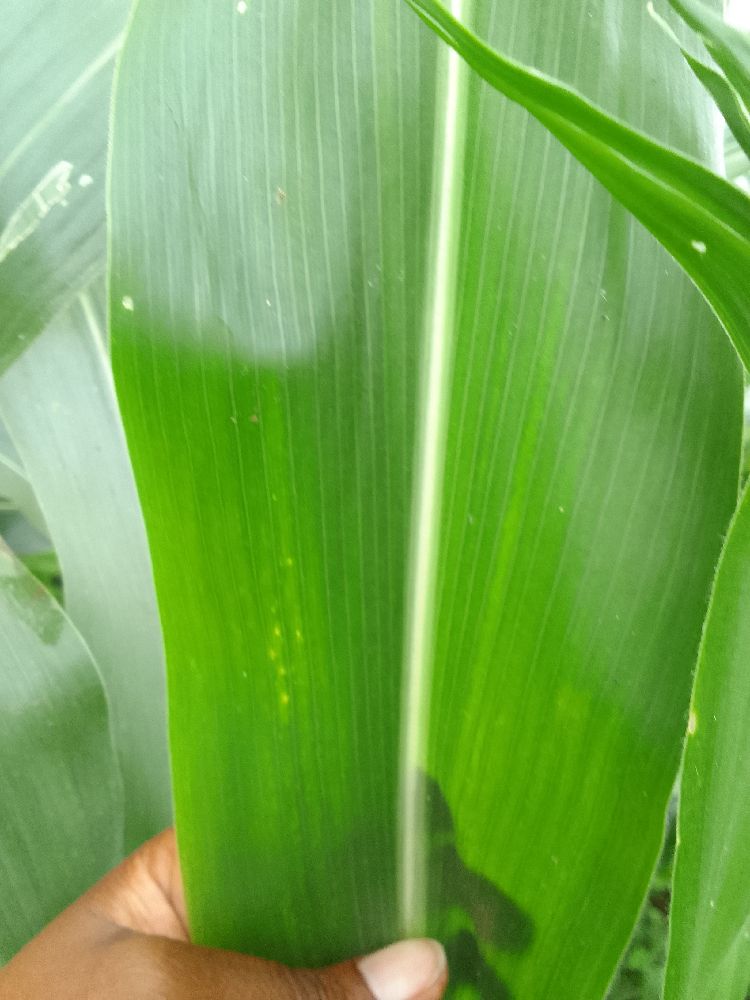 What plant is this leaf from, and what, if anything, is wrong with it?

maize, healthy
